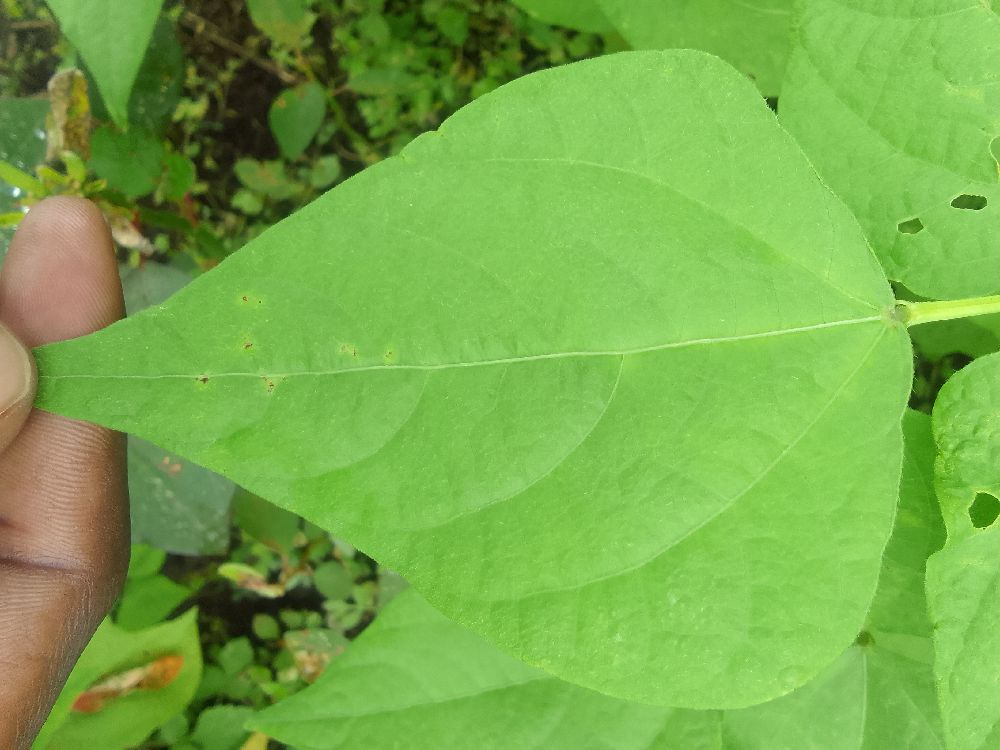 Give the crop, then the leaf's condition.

common bean, healthy
